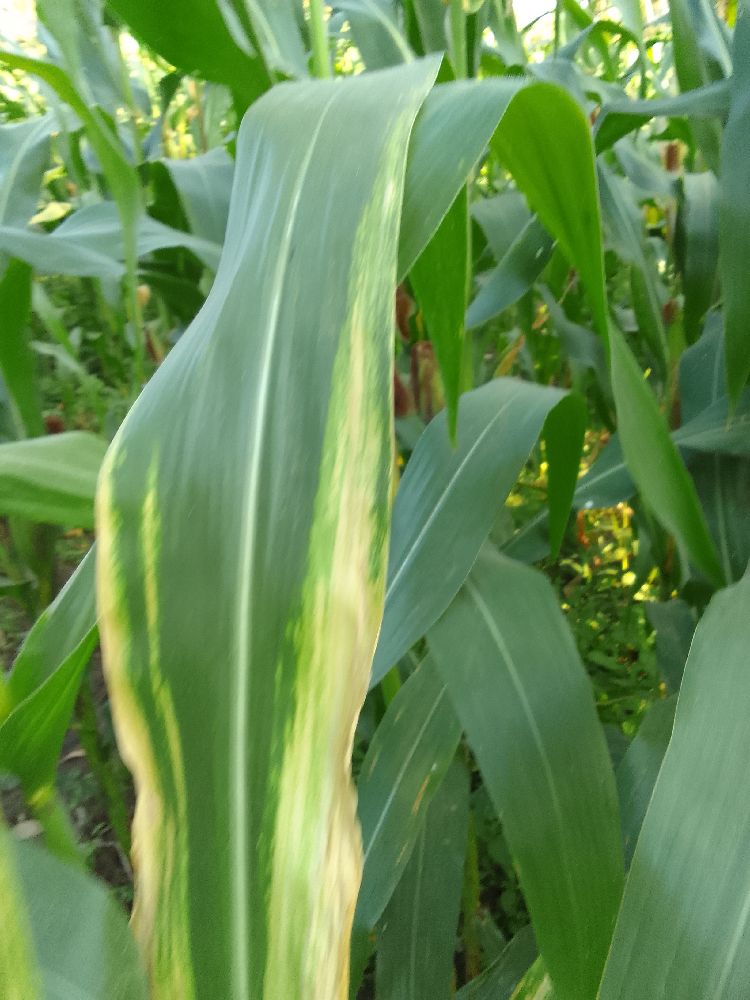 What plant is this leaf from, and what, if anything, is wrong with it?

maize, maize lethal necrosis
